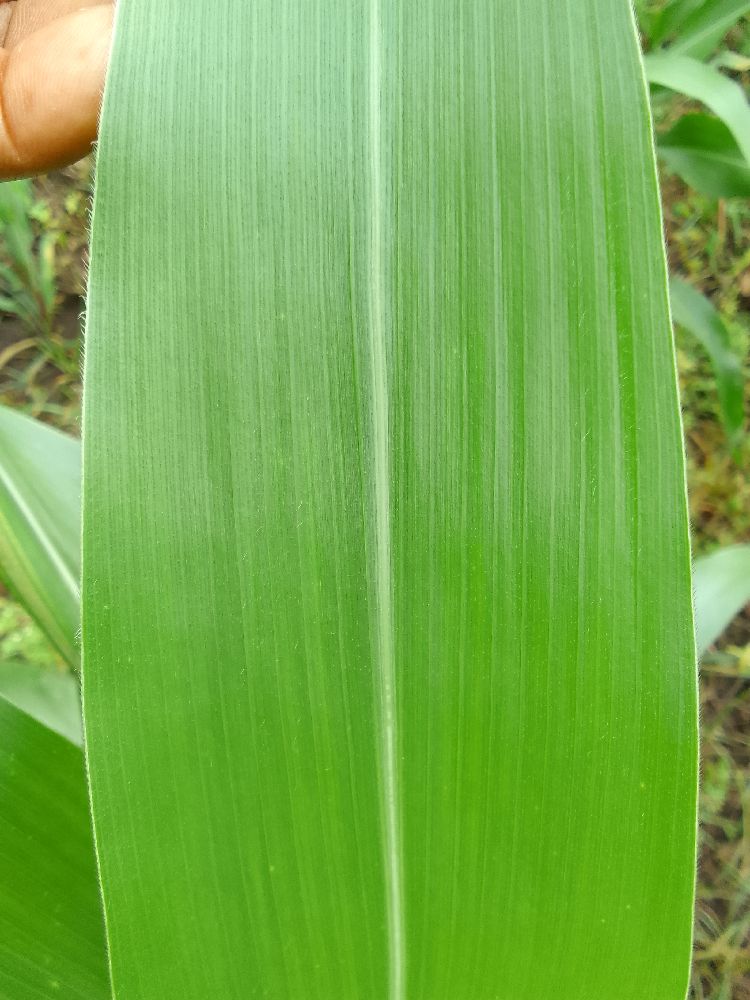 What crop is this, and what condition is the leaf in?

maize, healthy
